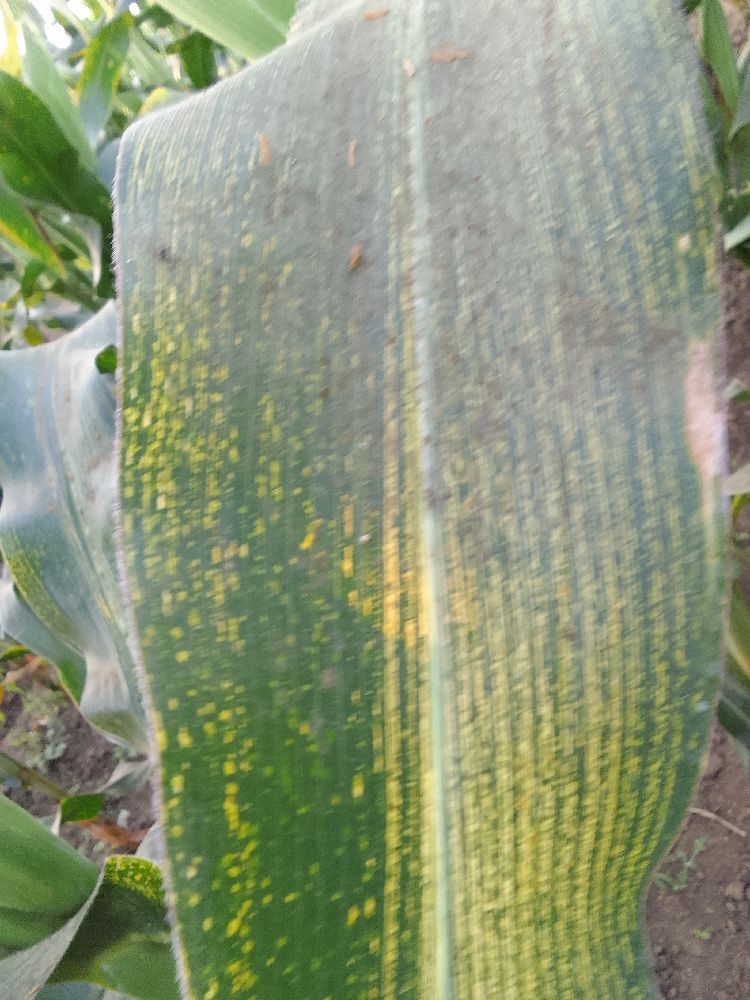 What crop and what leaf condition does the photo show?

maize, maize streak virus
